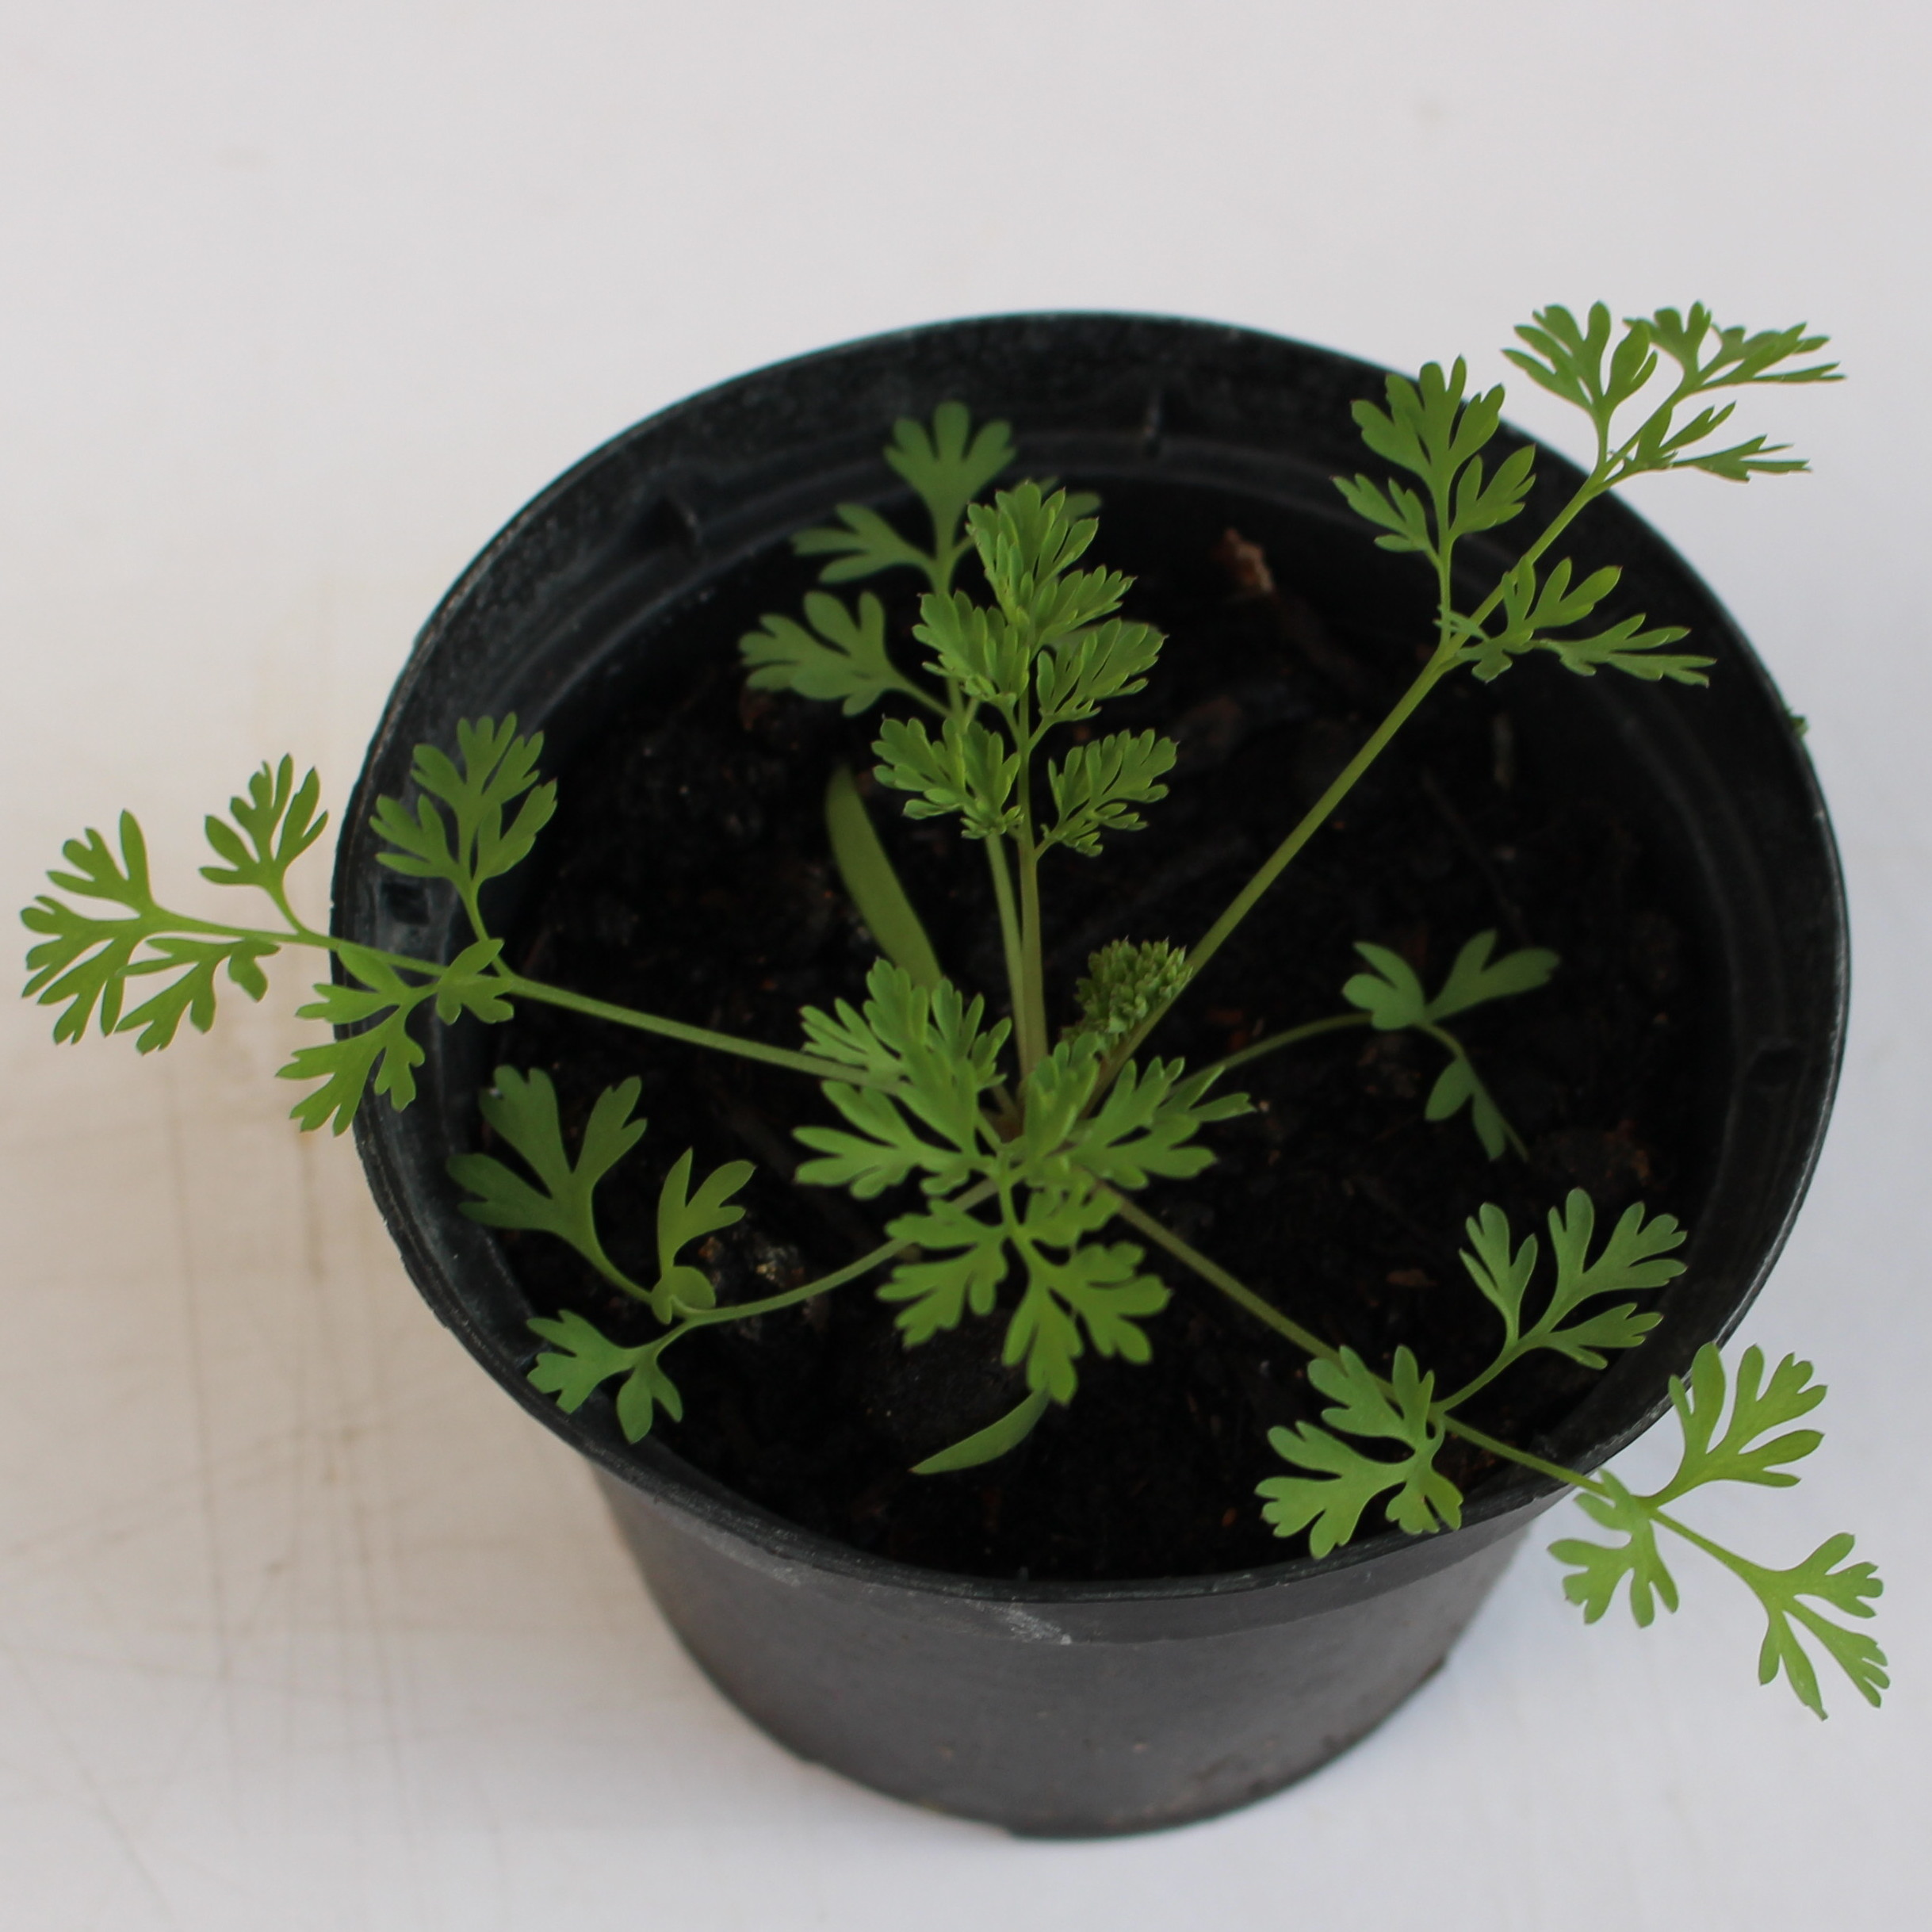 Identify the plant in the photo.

Fumaria officinalis
